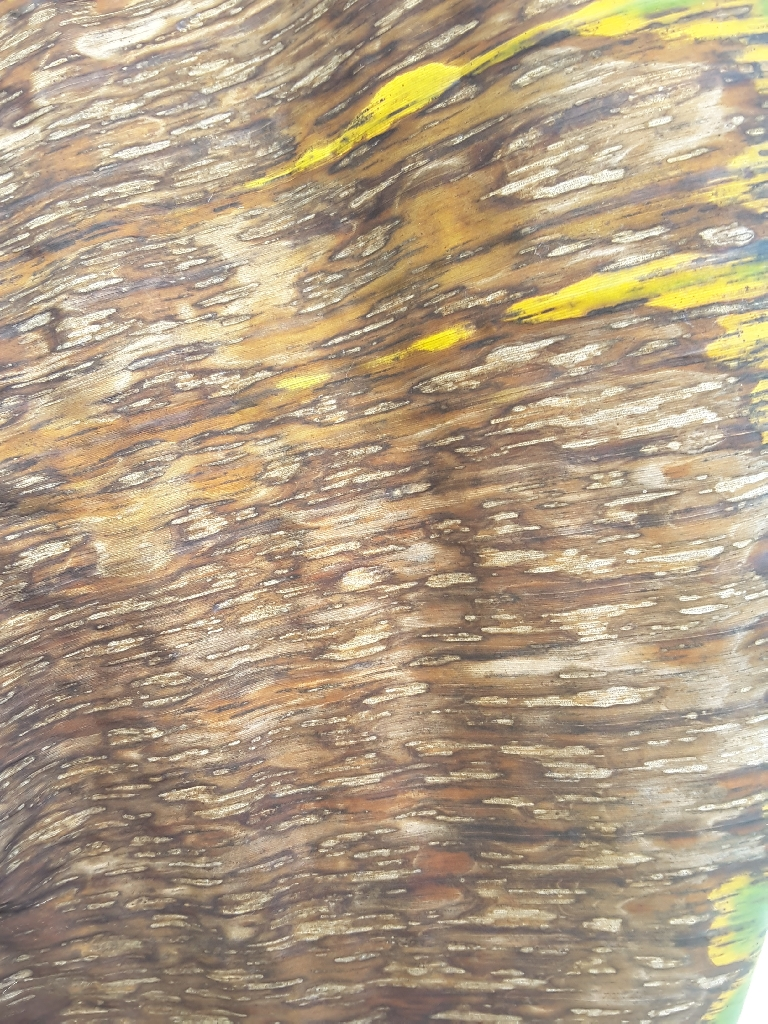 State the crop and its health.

banana, black sigatoka
